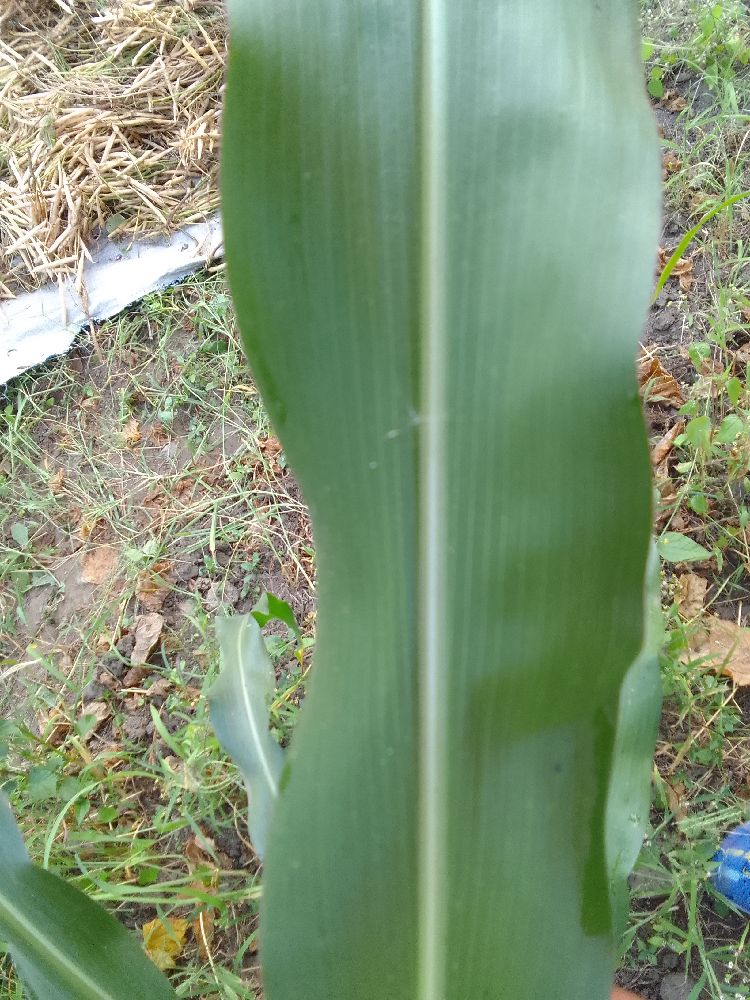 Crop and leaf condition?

maize, healthy
